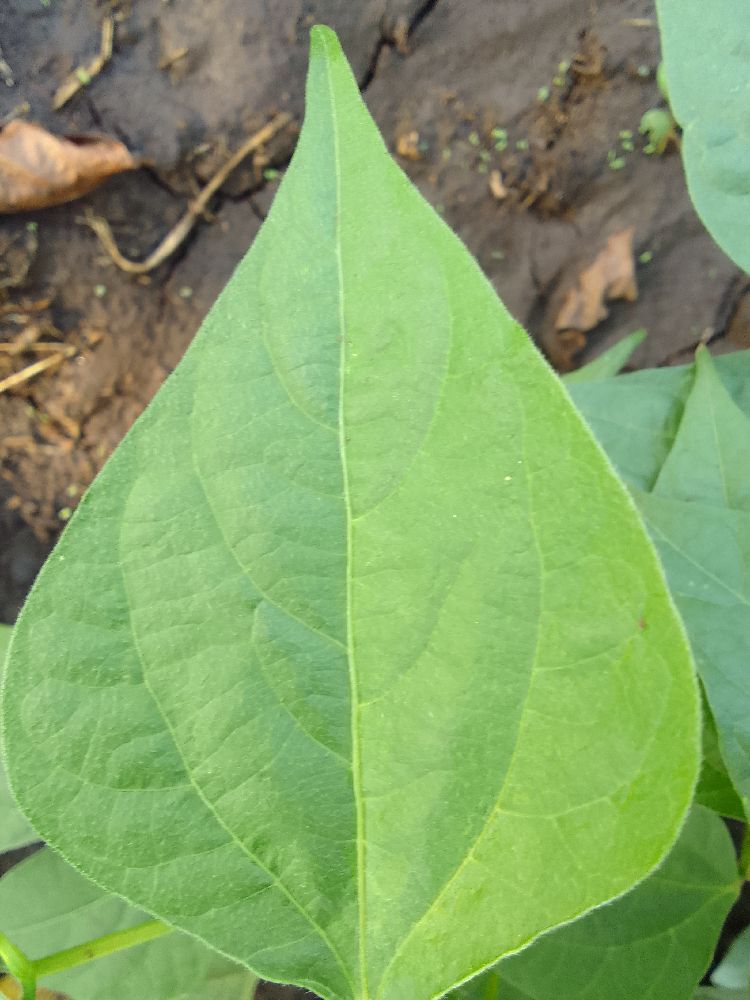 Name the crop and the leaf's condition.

common bean, healthy
